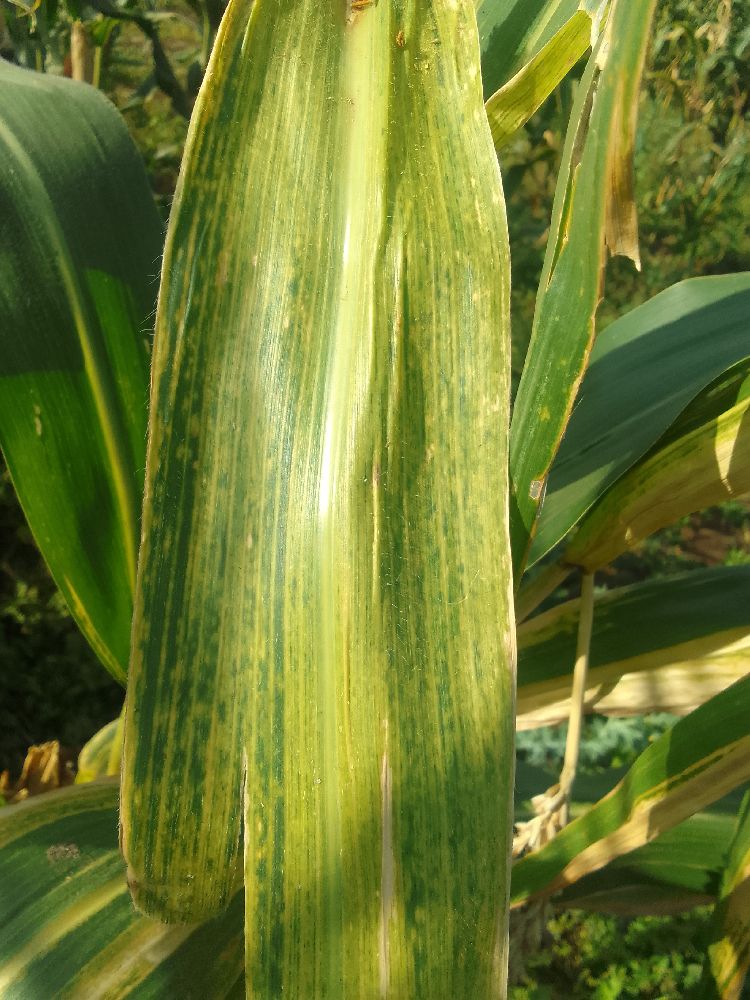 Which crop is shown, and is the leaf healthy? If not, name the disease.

maize, maize lethal necrosis
